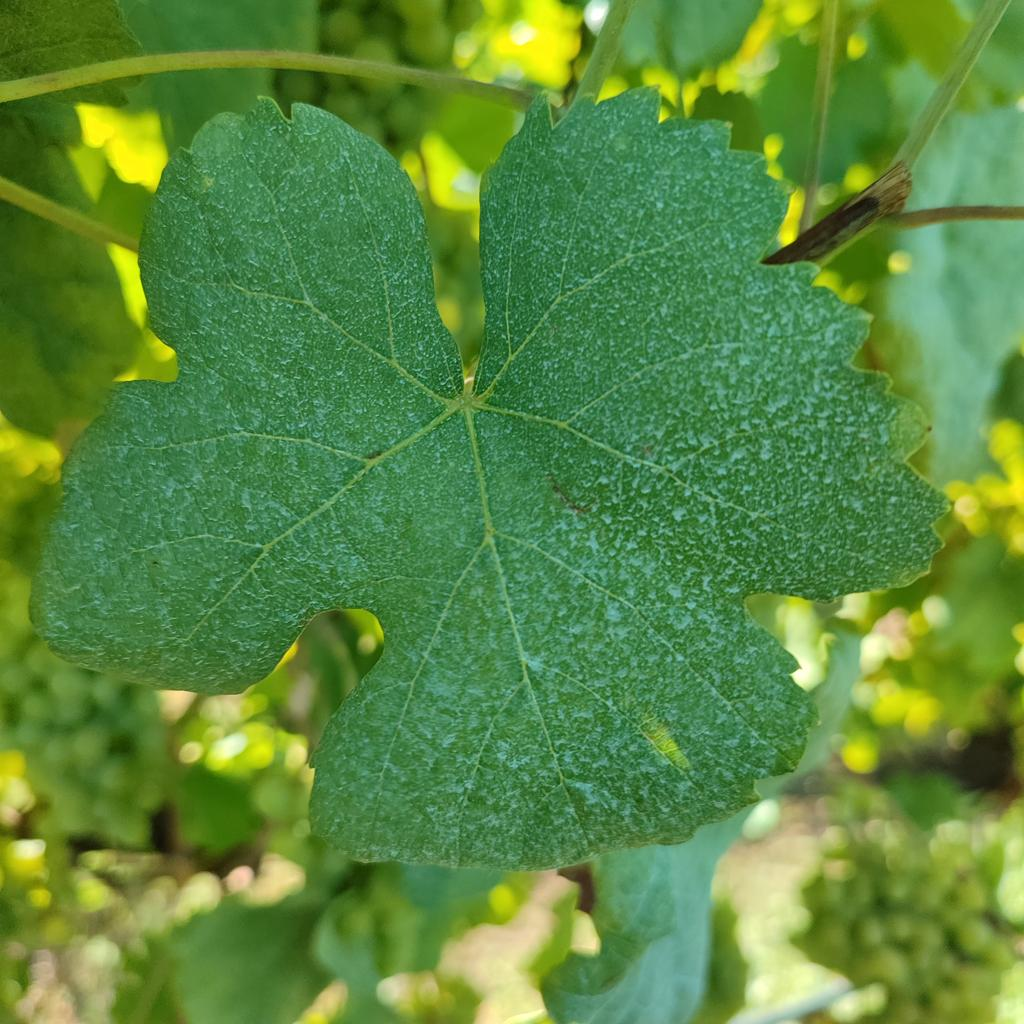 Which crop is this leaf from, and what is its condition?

grapevine, healthy
